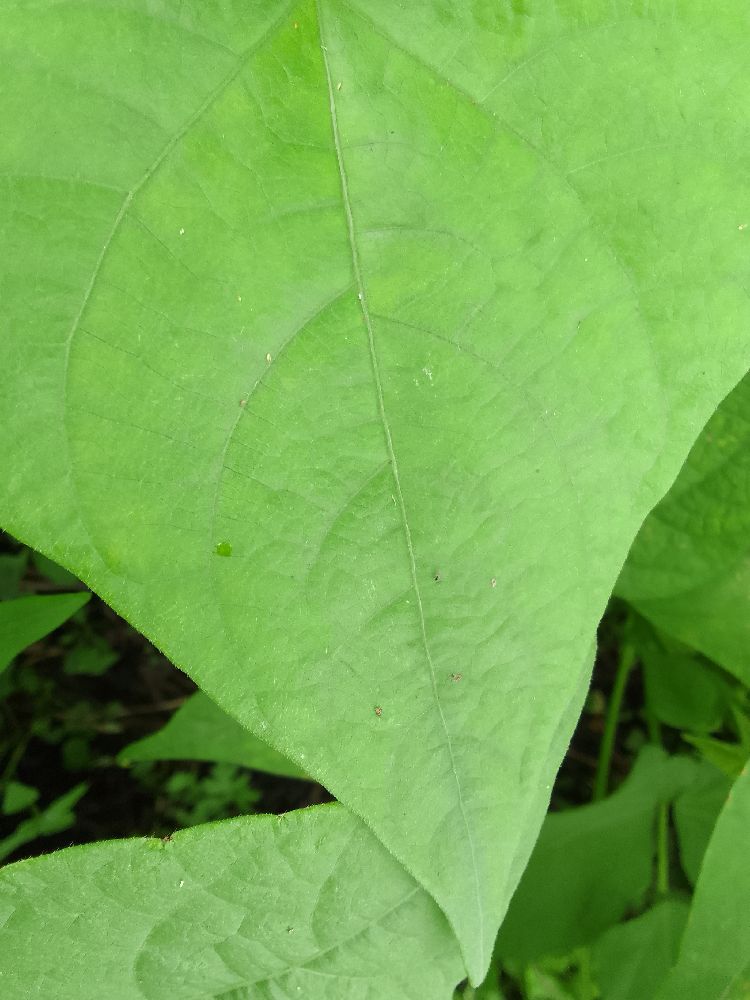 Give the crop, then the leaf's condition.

common bean, healthy
